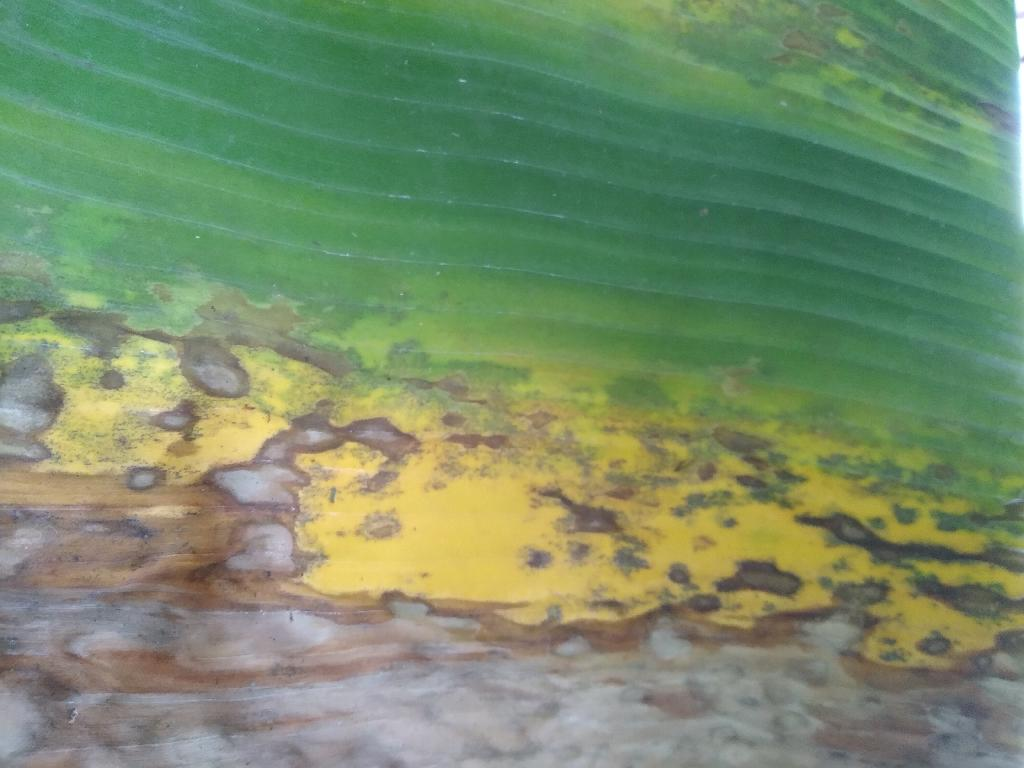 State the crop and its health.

banana, black sigatoka
